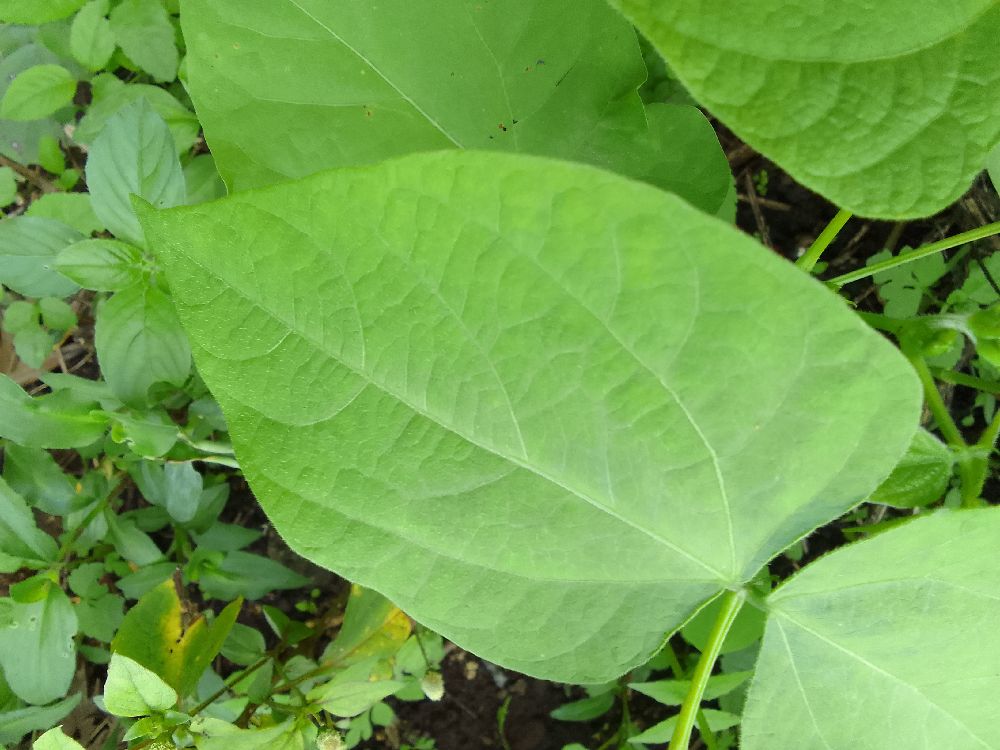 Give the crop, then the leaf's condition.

common bean, healthy
